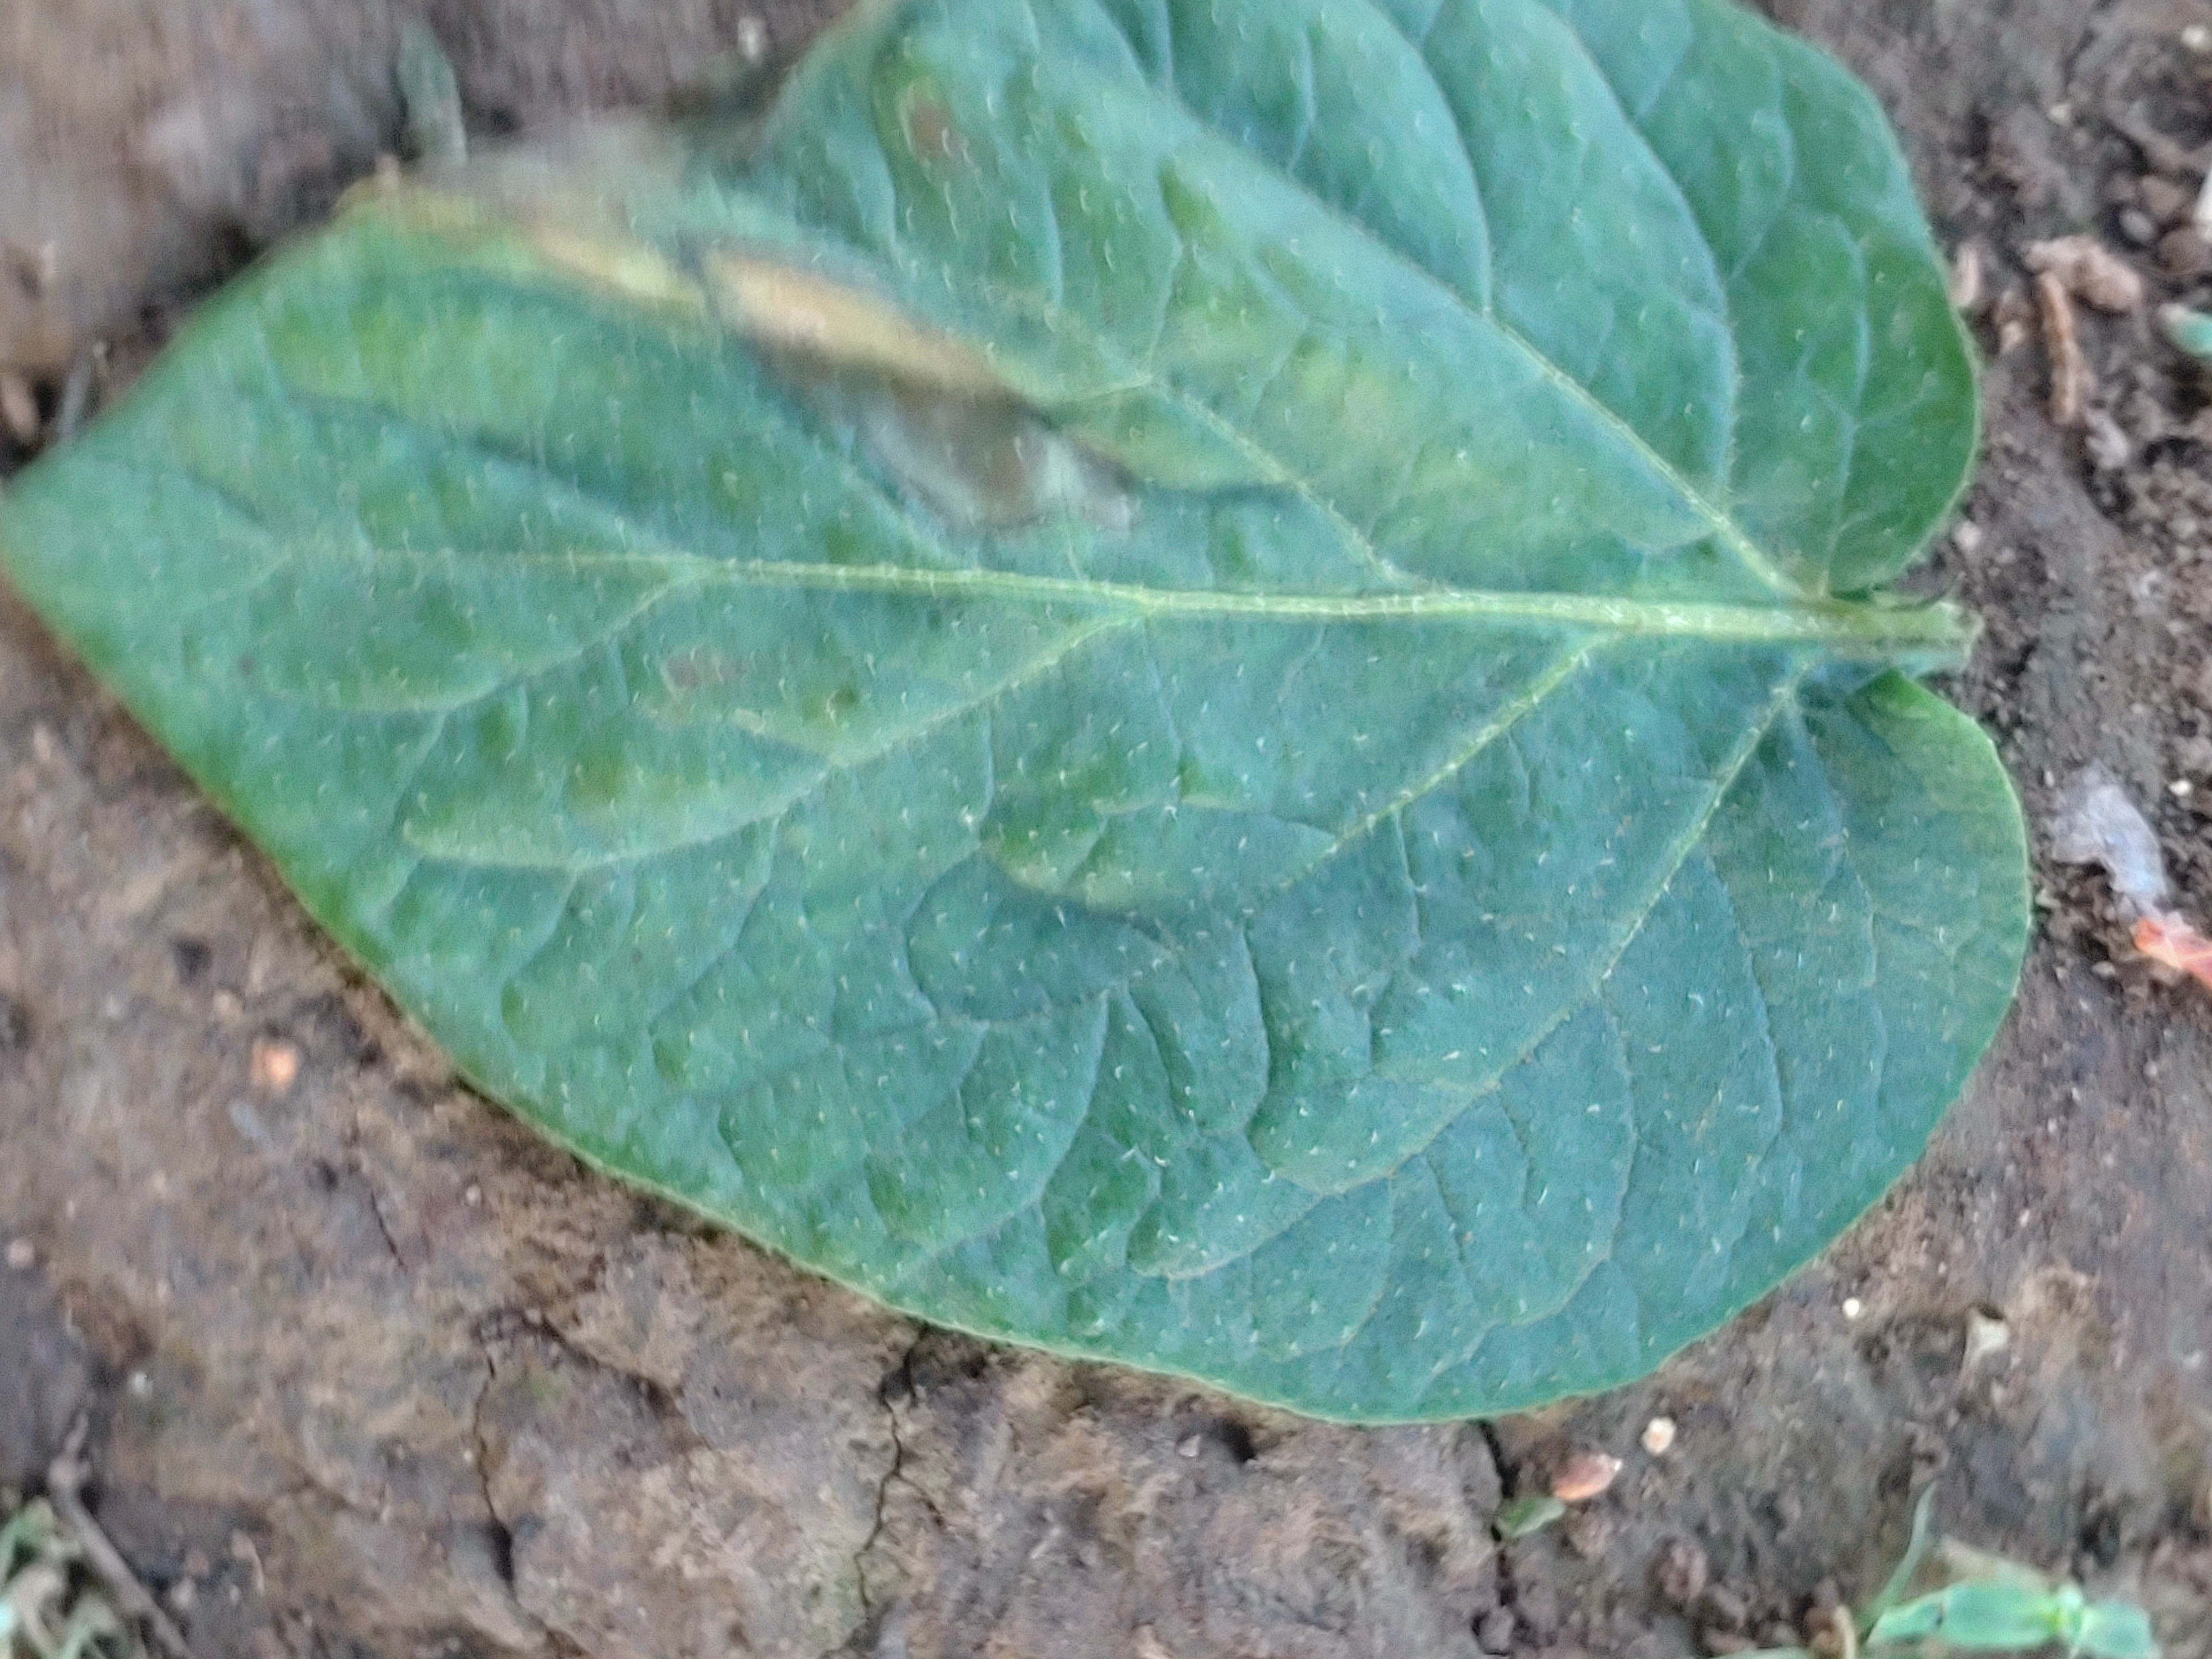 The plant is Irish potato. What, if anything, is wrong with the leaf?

early blight
